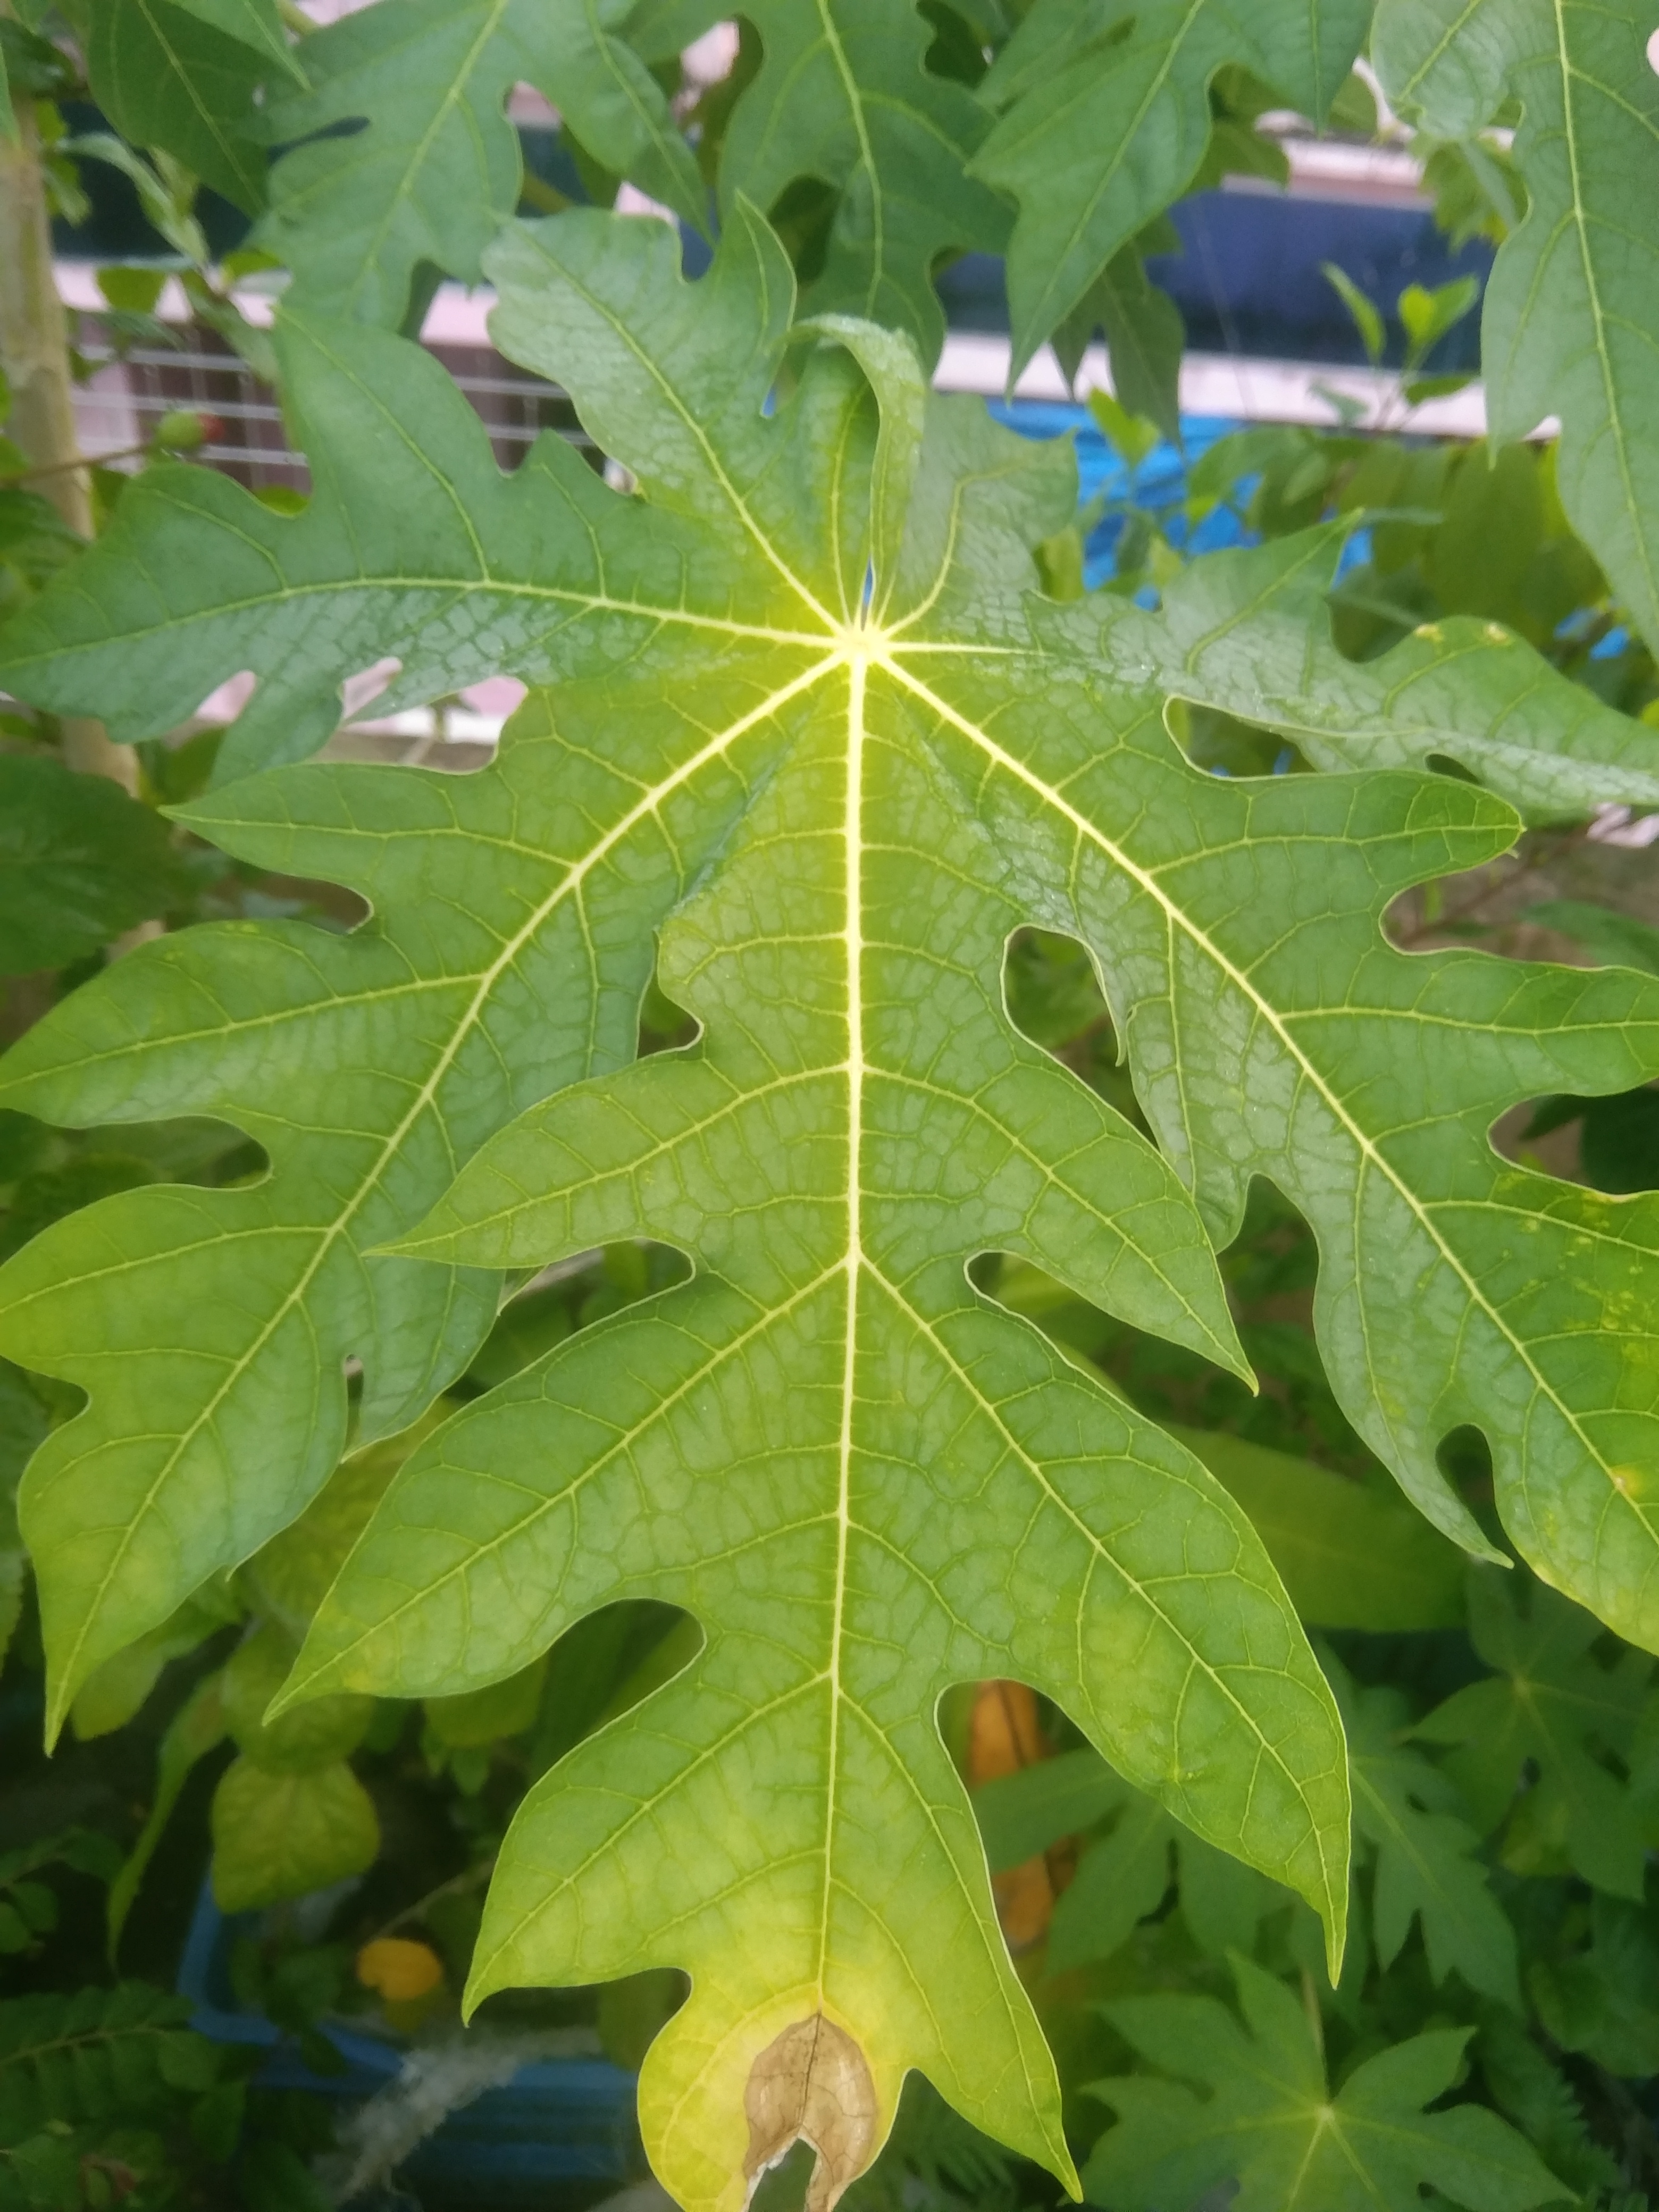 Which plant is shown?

papaya
